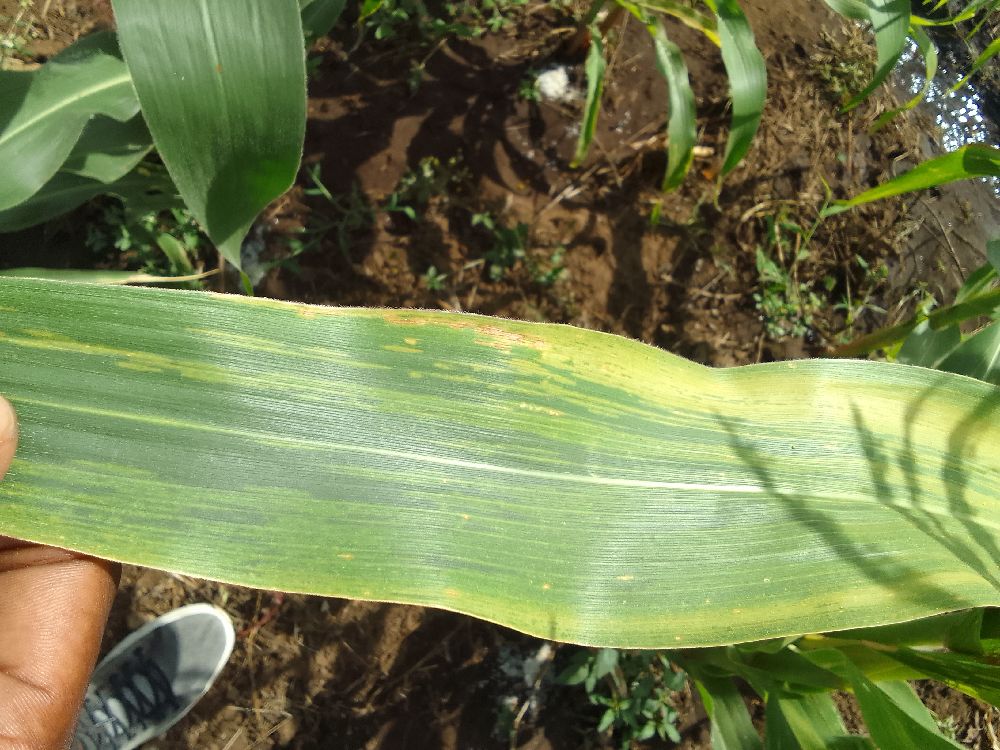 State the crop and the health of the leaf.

maize, maize lethal necrosis
